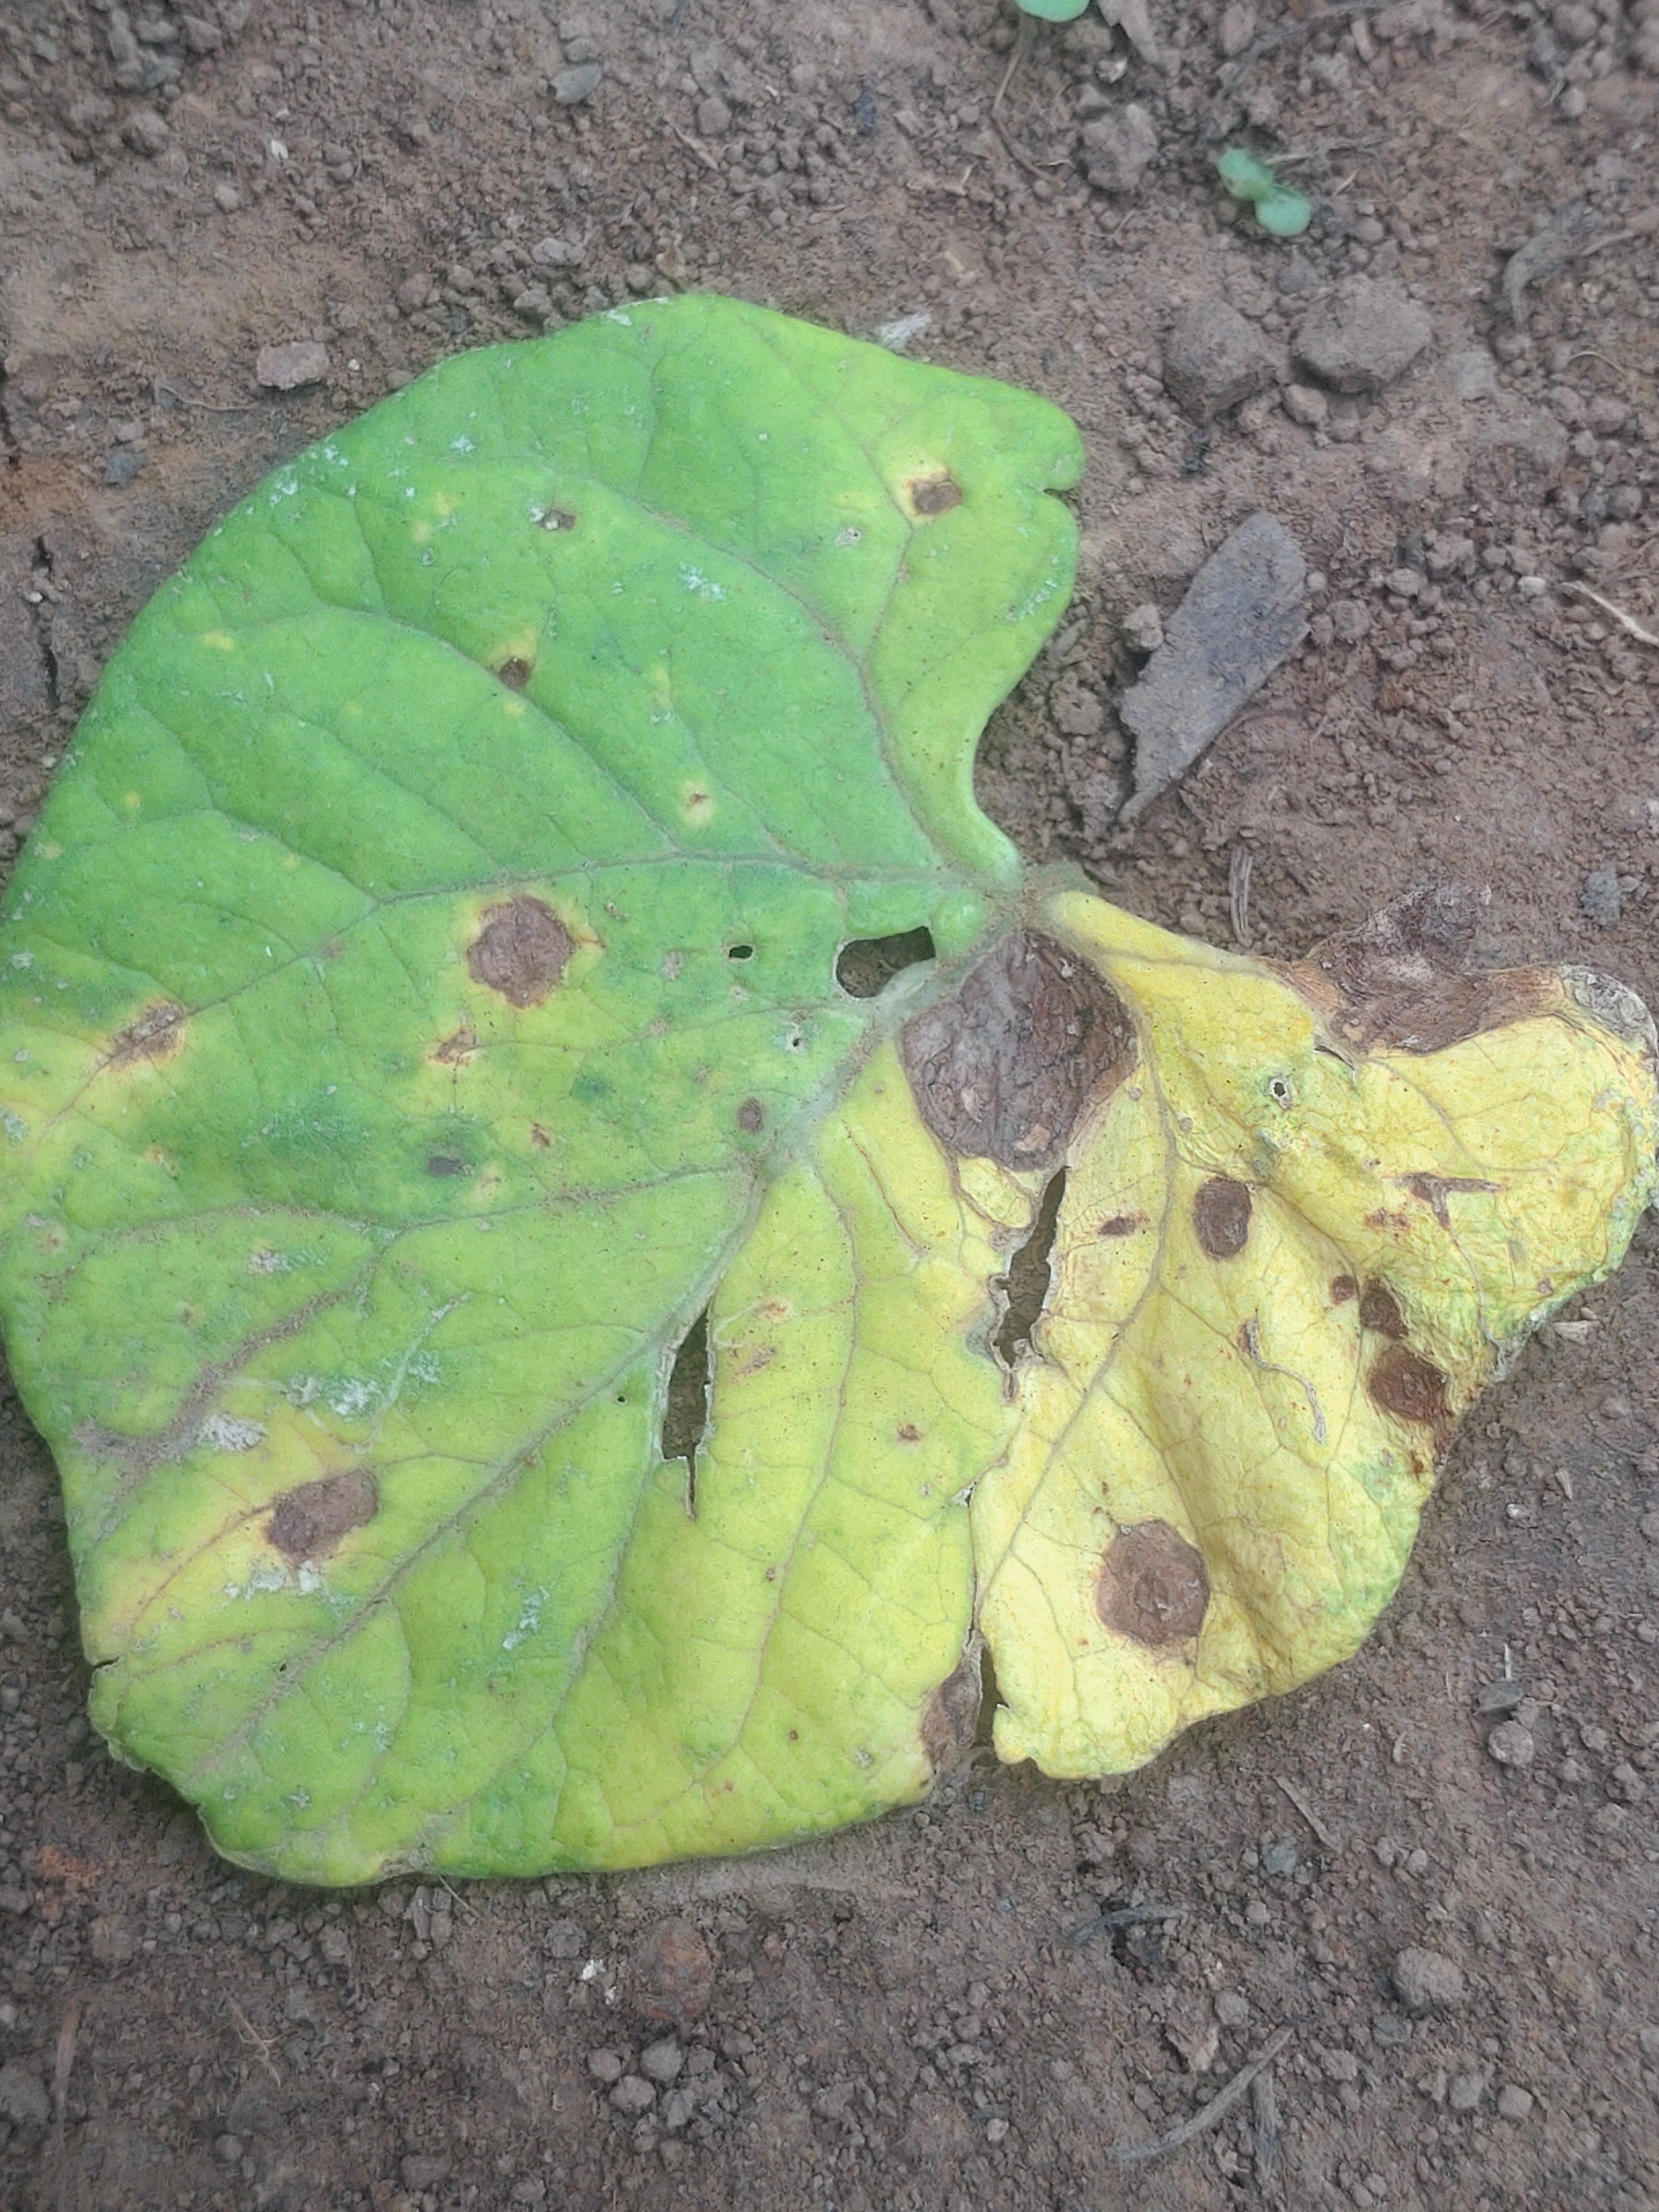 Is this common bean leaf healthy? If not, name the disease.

anthracnose
